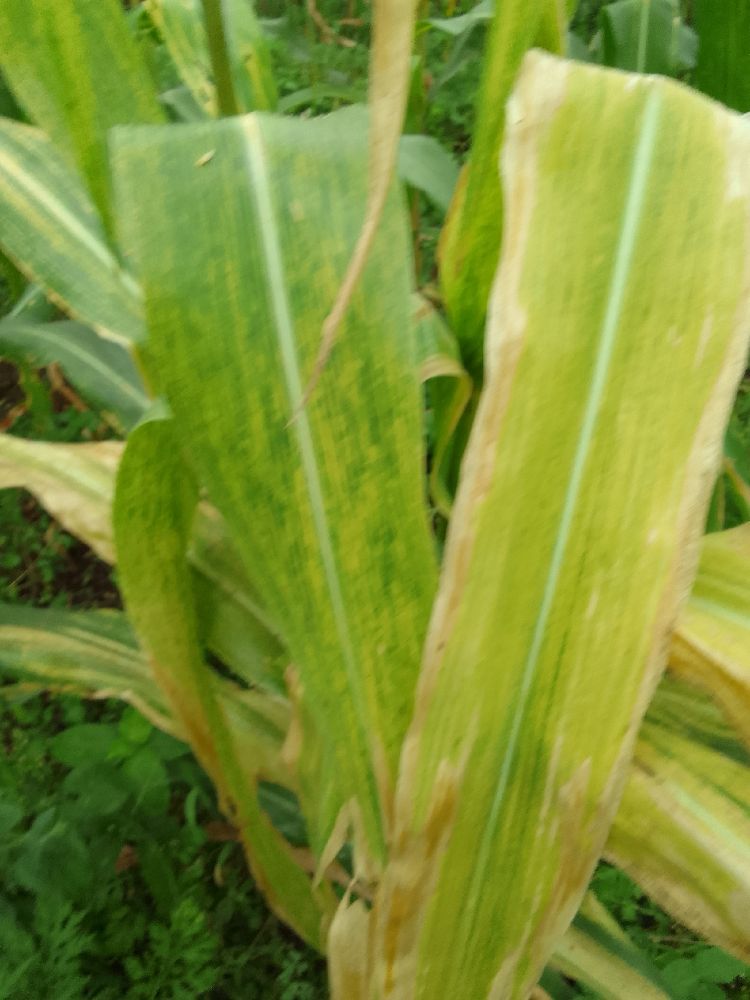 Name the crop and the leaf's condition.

maize, maize lethal necrosis
